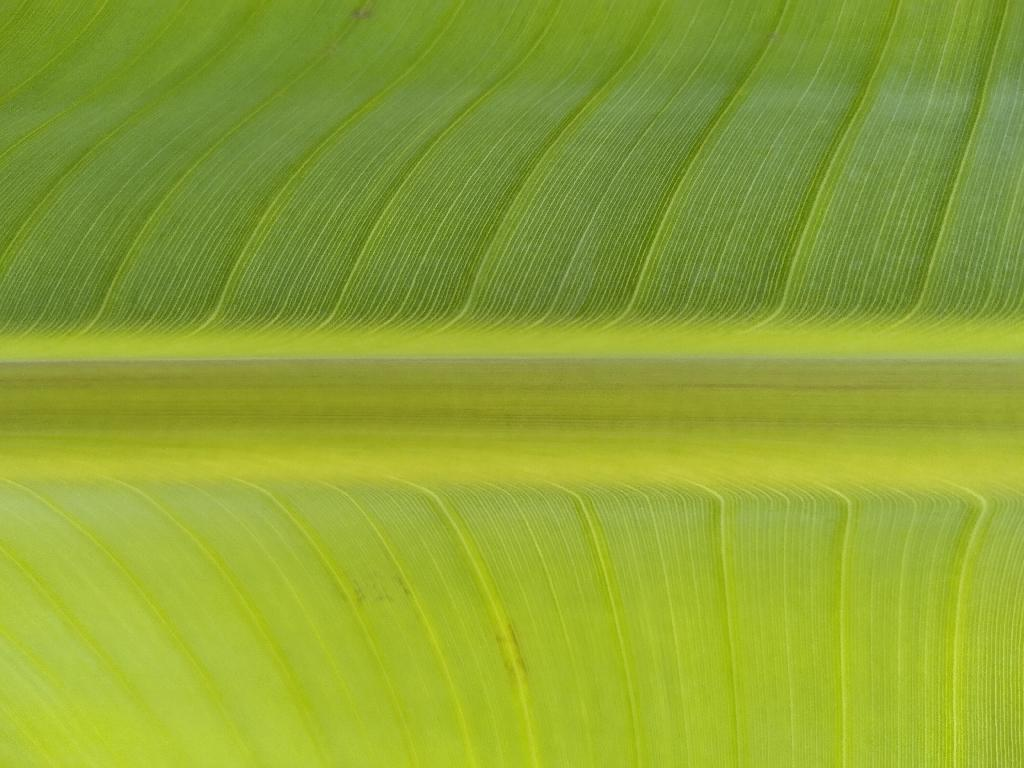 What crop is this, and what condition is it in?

banana, healthy
